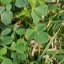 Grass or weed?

unstructured weed
